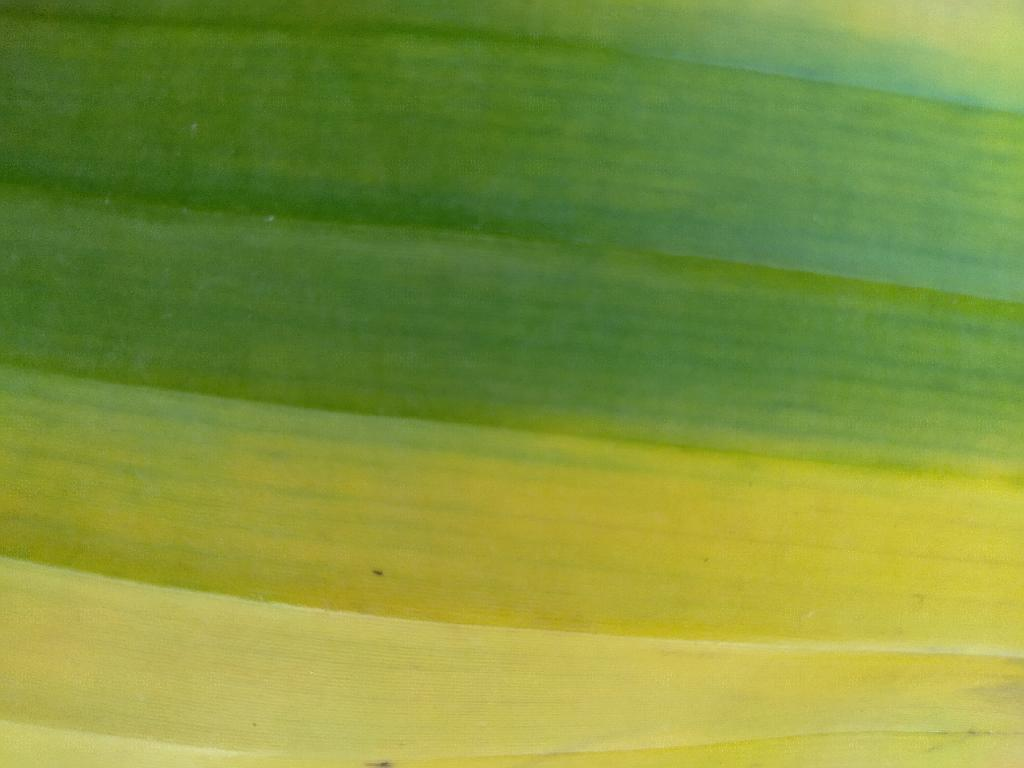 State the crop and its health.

banana, fusarium wilt race 1
